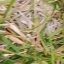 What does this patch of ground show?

grass
